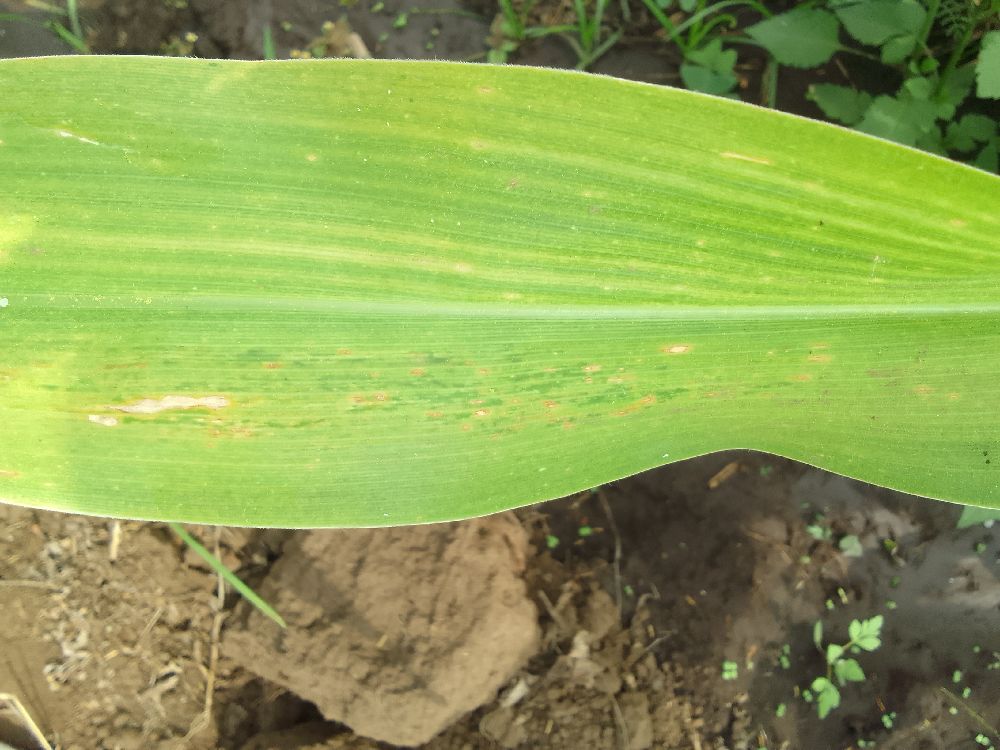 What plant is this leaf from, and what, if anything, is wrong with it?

maize, maize lethal necrosis
